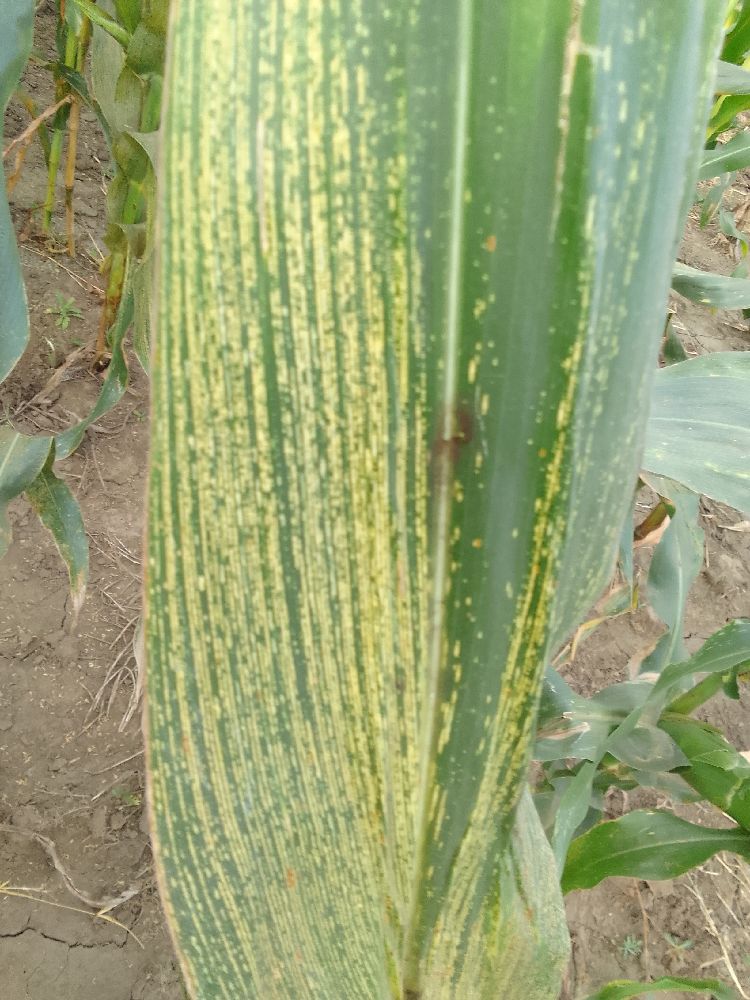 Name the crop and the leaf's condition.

maize, maize streak virus
